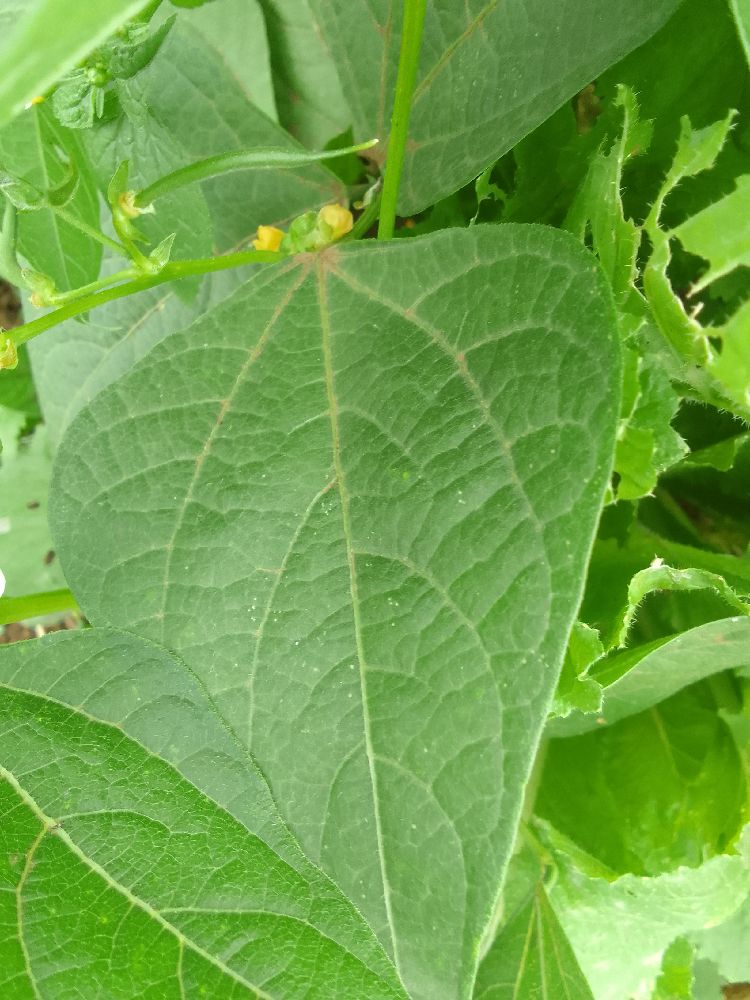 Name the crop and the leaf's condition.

common bean, healthy
